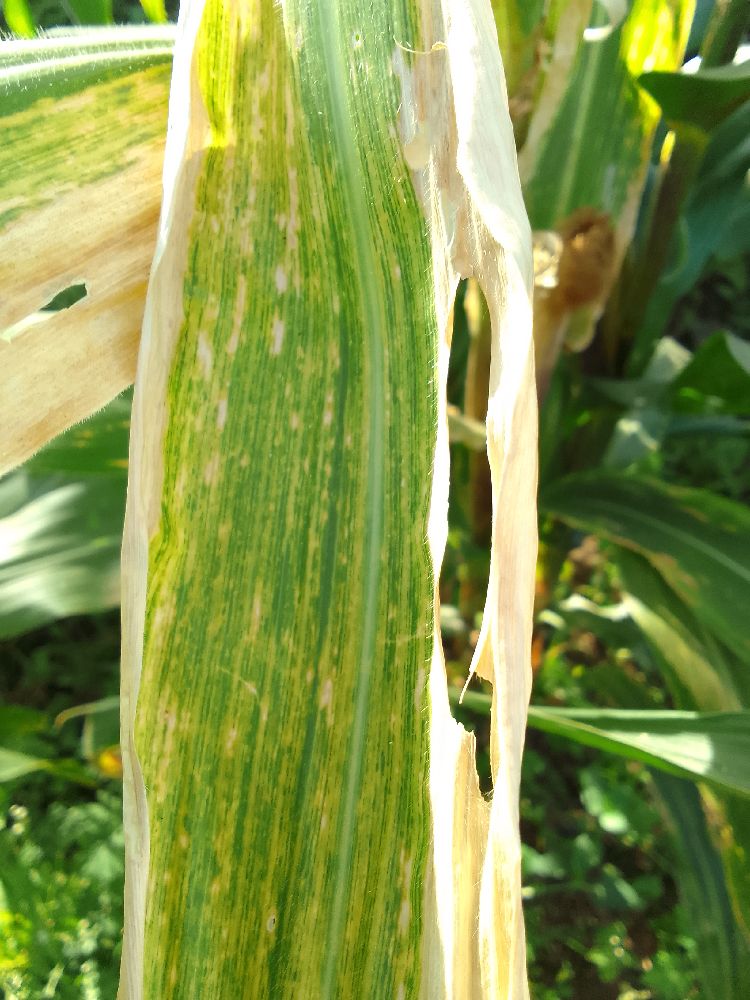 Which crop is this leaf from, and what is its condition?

maize, maize lethal necrosis
